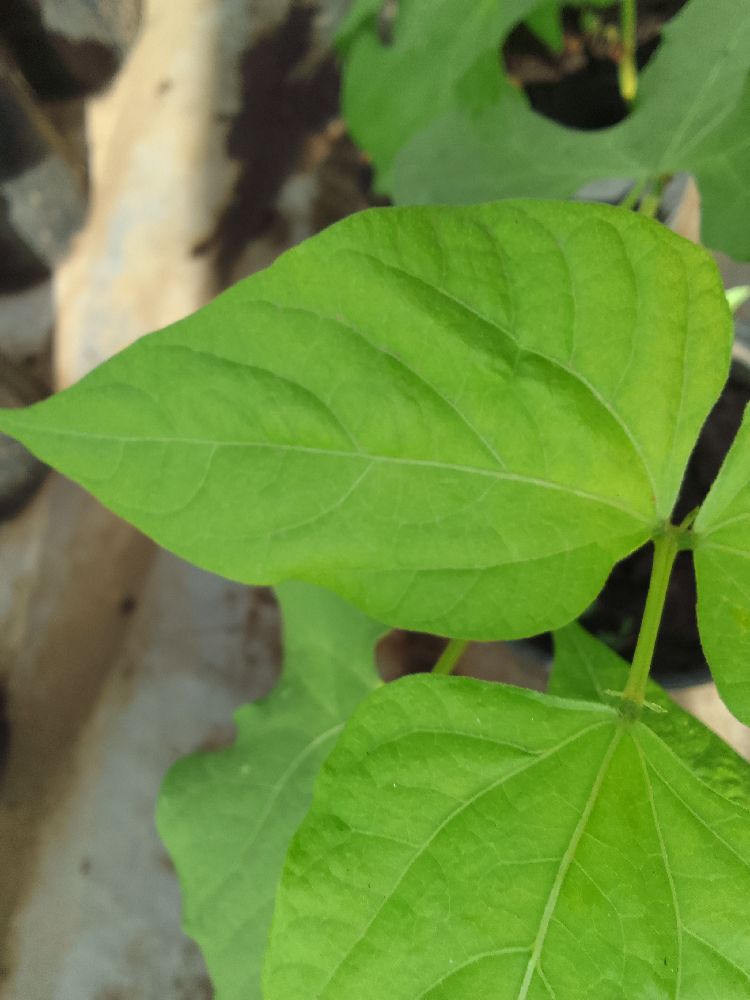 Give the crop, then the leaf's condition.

common bean, healthy
